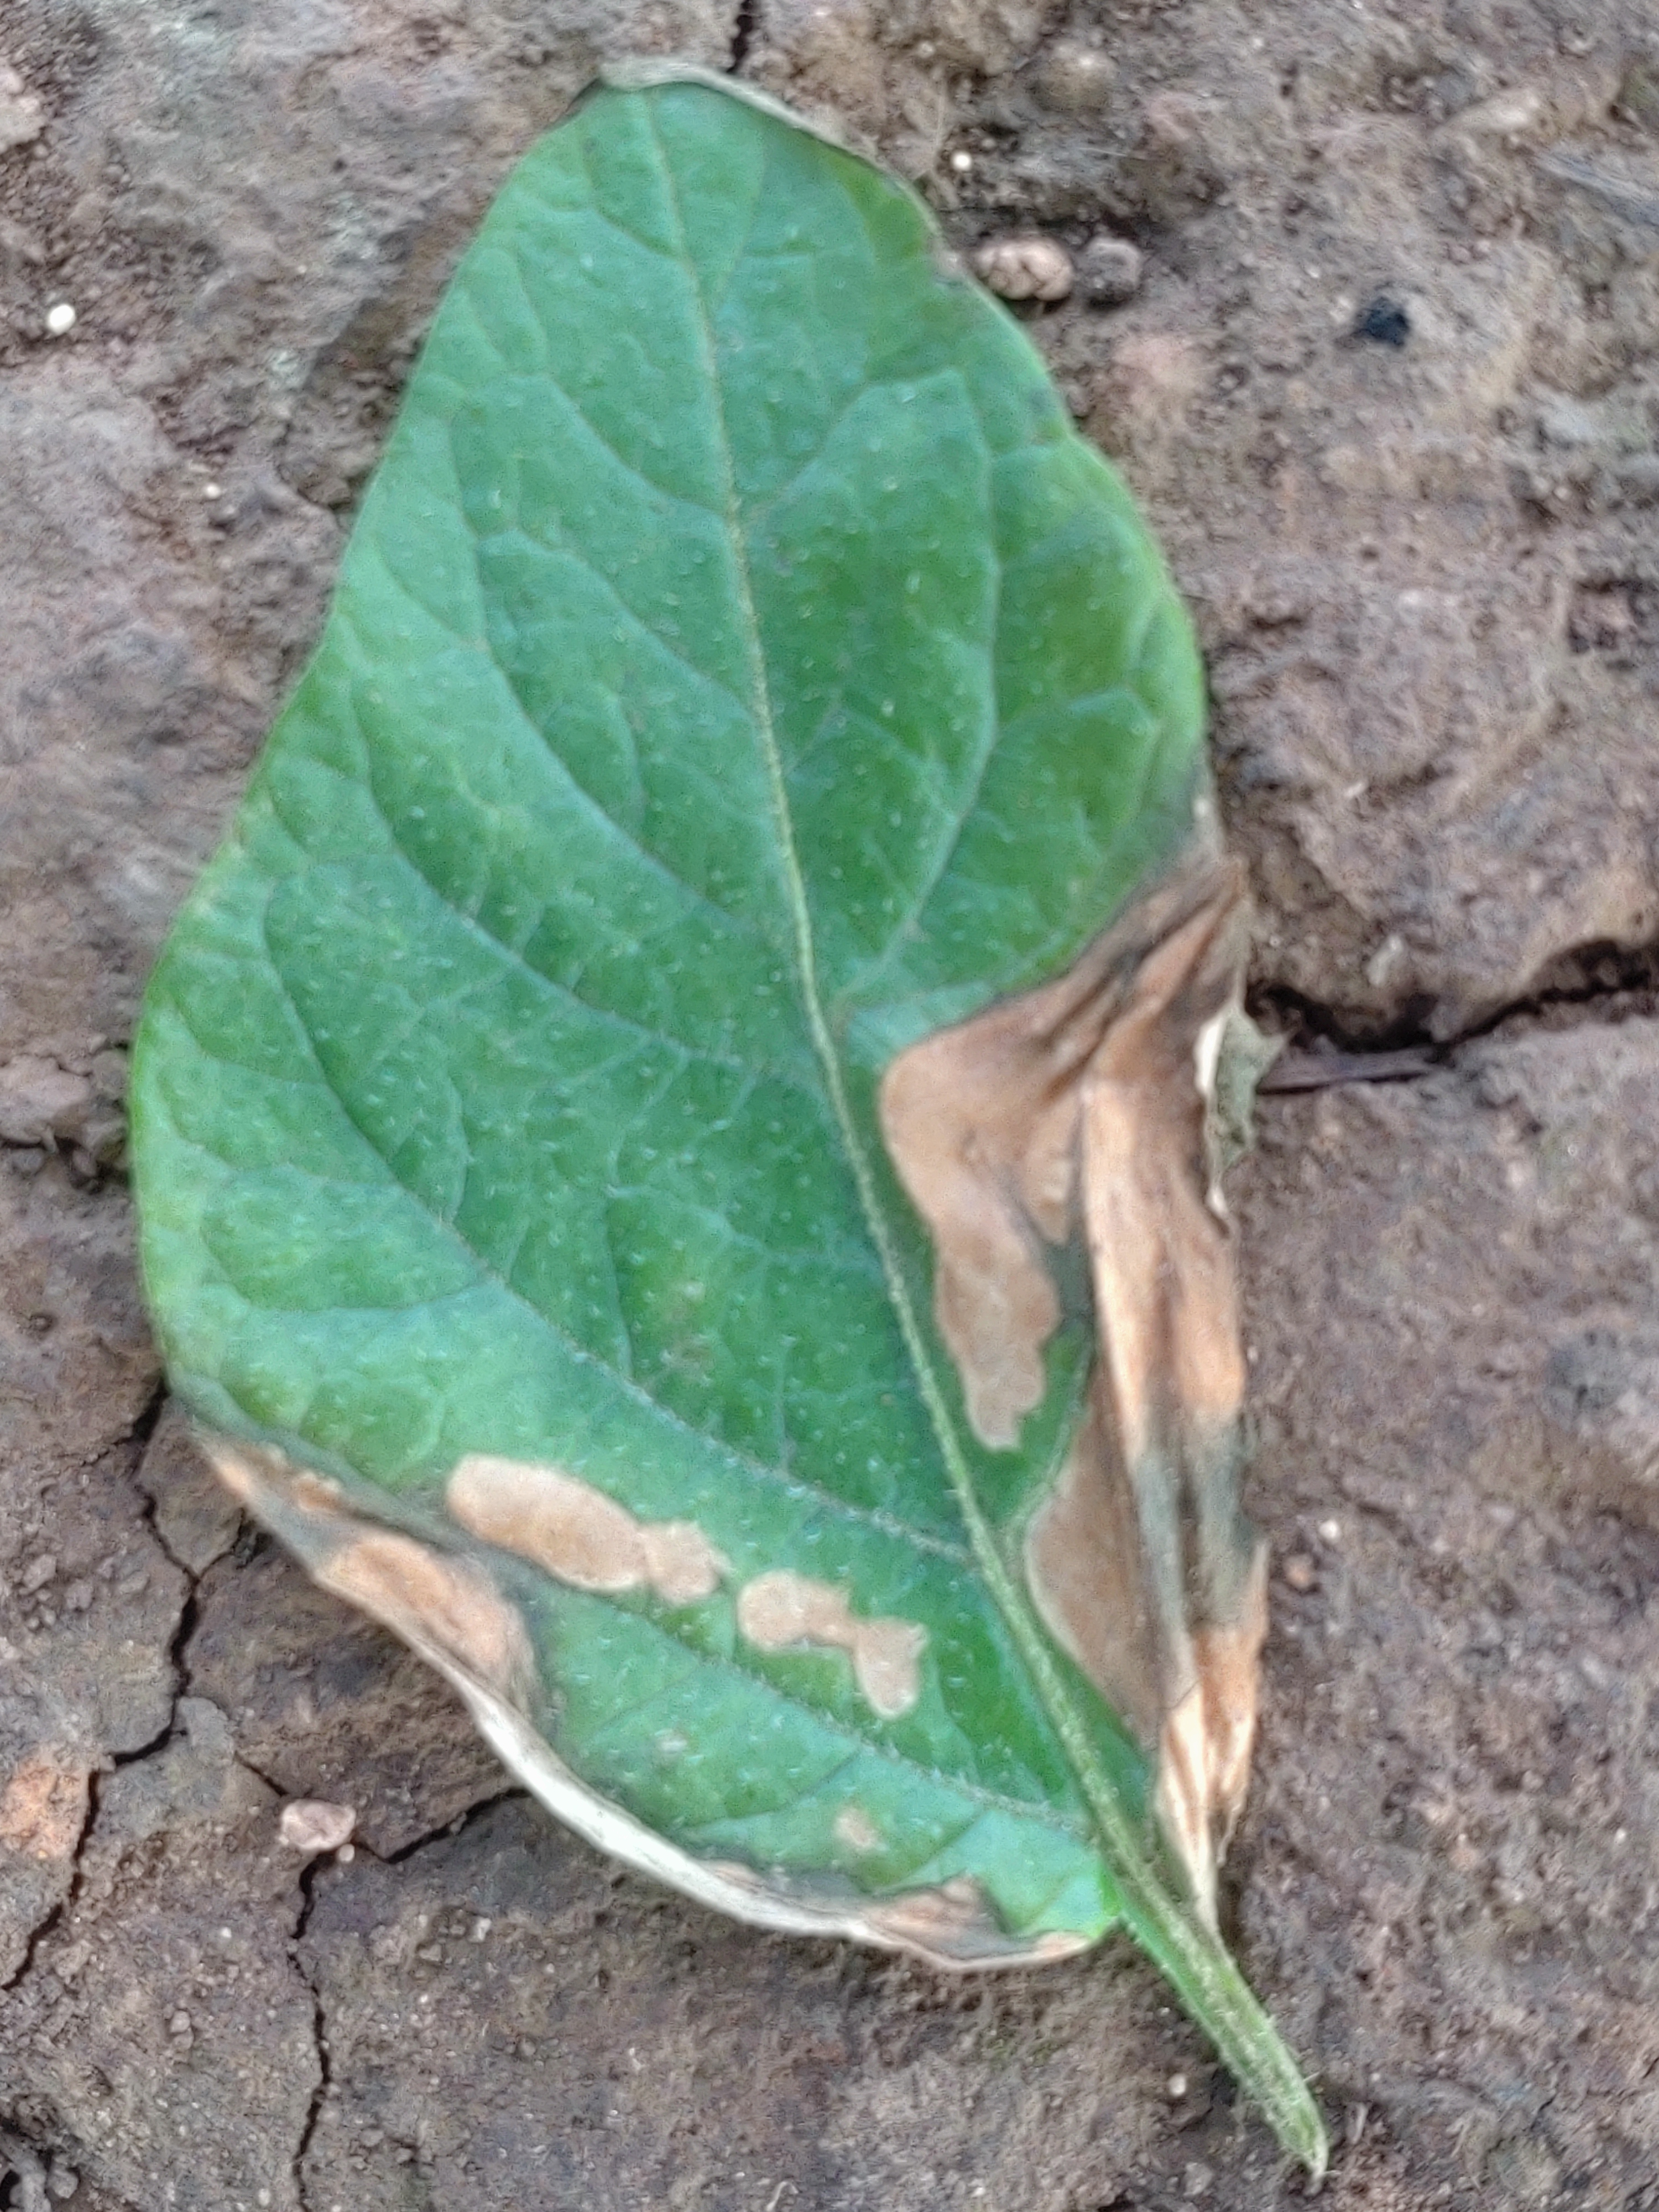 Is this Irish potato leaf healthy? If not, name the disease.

early blight
